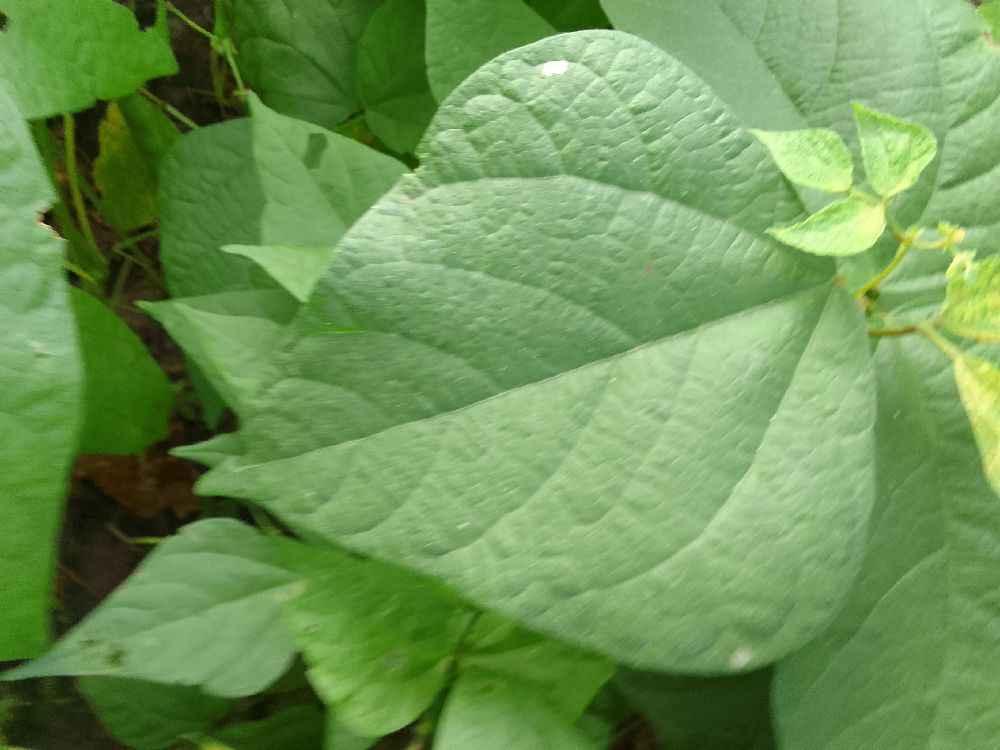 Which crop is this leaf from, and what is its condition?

common bean, healthy
